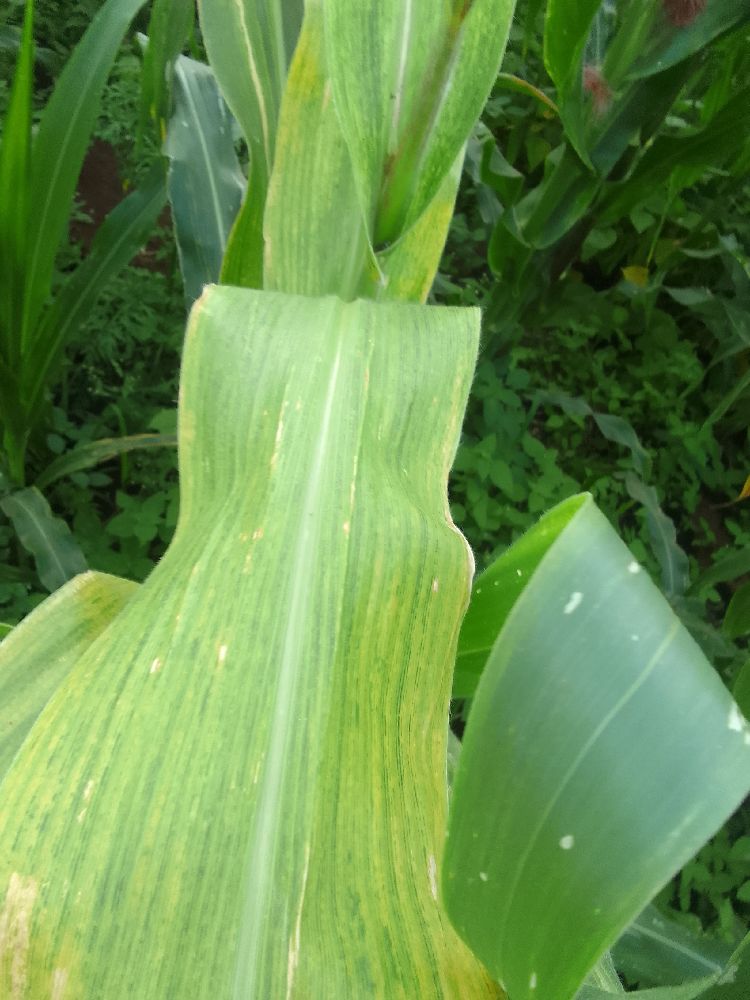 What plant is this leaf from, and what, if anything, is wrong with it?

maize, maize lethal necrosis
